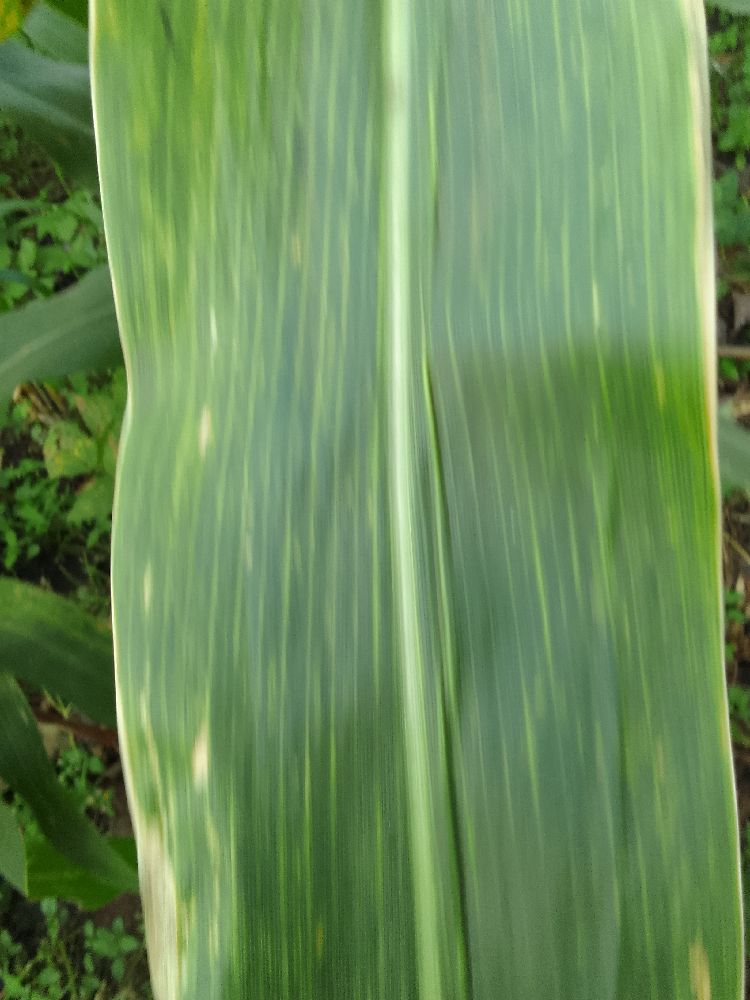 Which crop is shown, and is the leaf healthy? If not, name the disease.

maize, maize lethal necrosis
